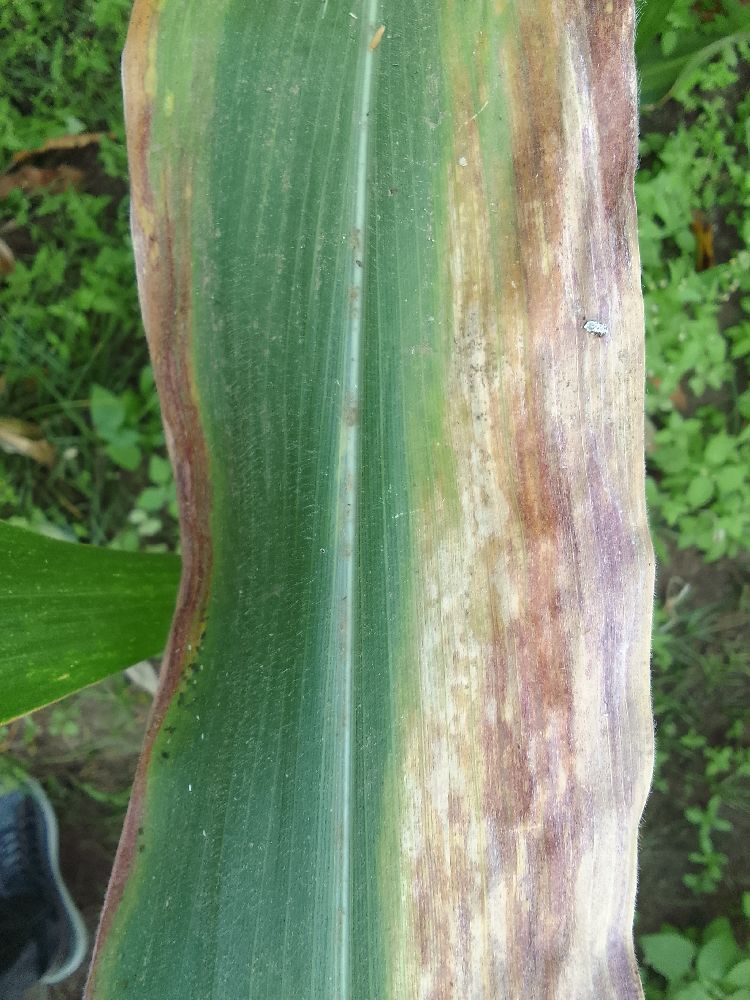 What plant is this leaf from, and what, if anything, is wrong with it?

maize, maize lethal necrosis
